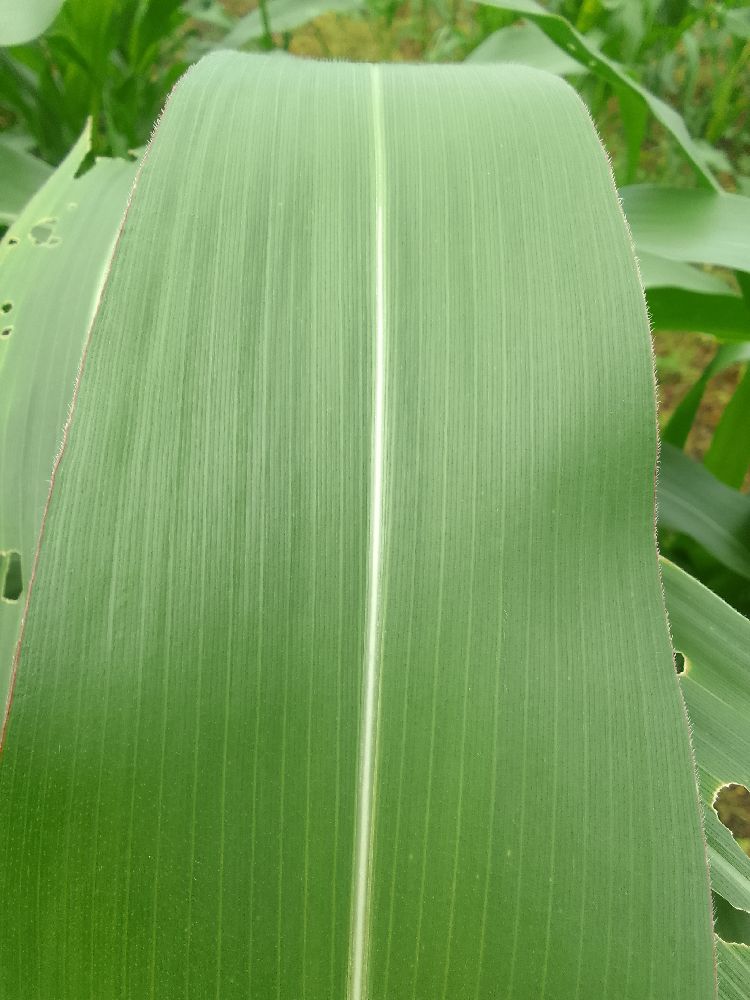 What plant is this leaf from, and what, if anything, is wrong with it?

maize, healthy
